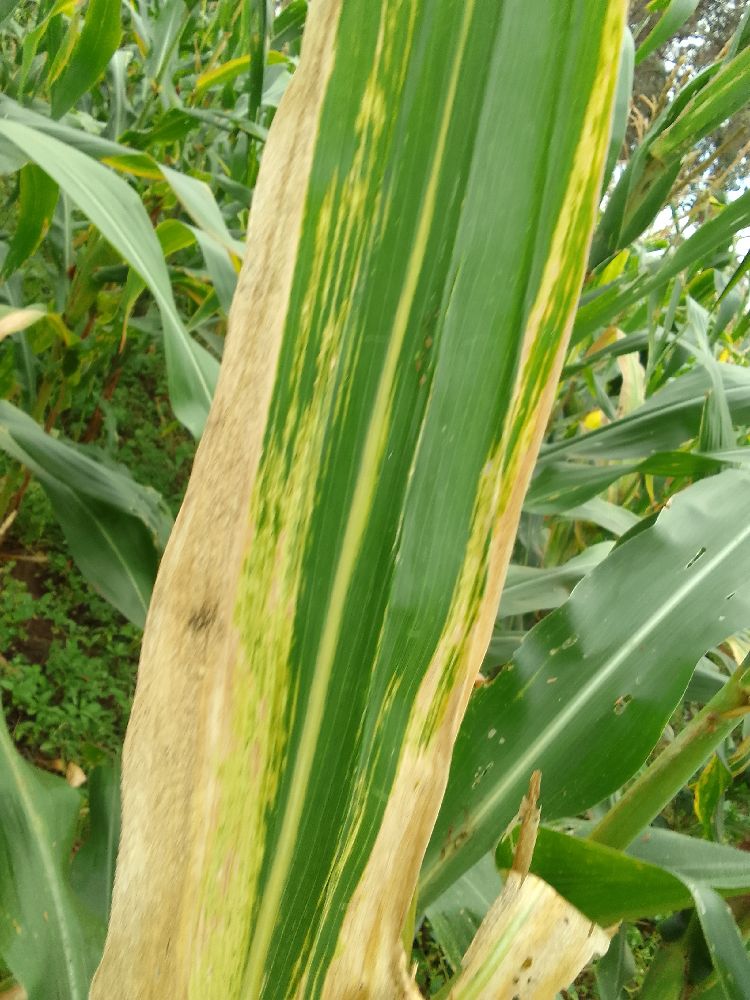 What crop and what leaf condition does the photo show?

maize, maize lethal necrosis
